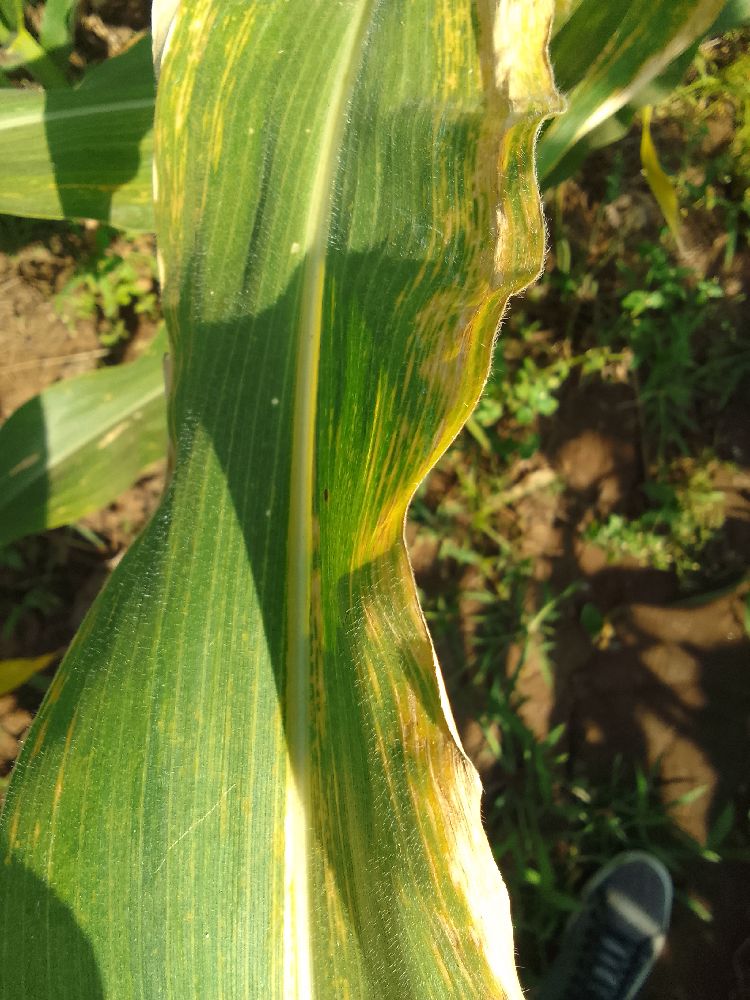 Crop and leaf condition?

maize, maize lethal necrosis
